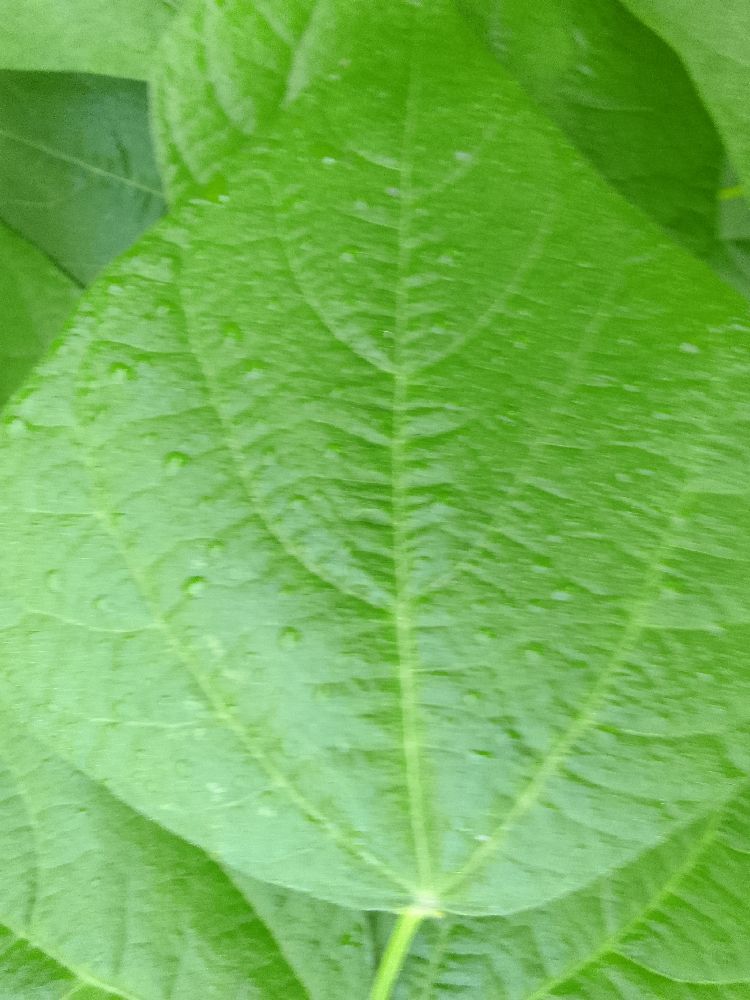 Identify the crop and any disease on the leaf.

common bean, healthy
